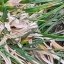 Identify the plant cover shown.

grass
